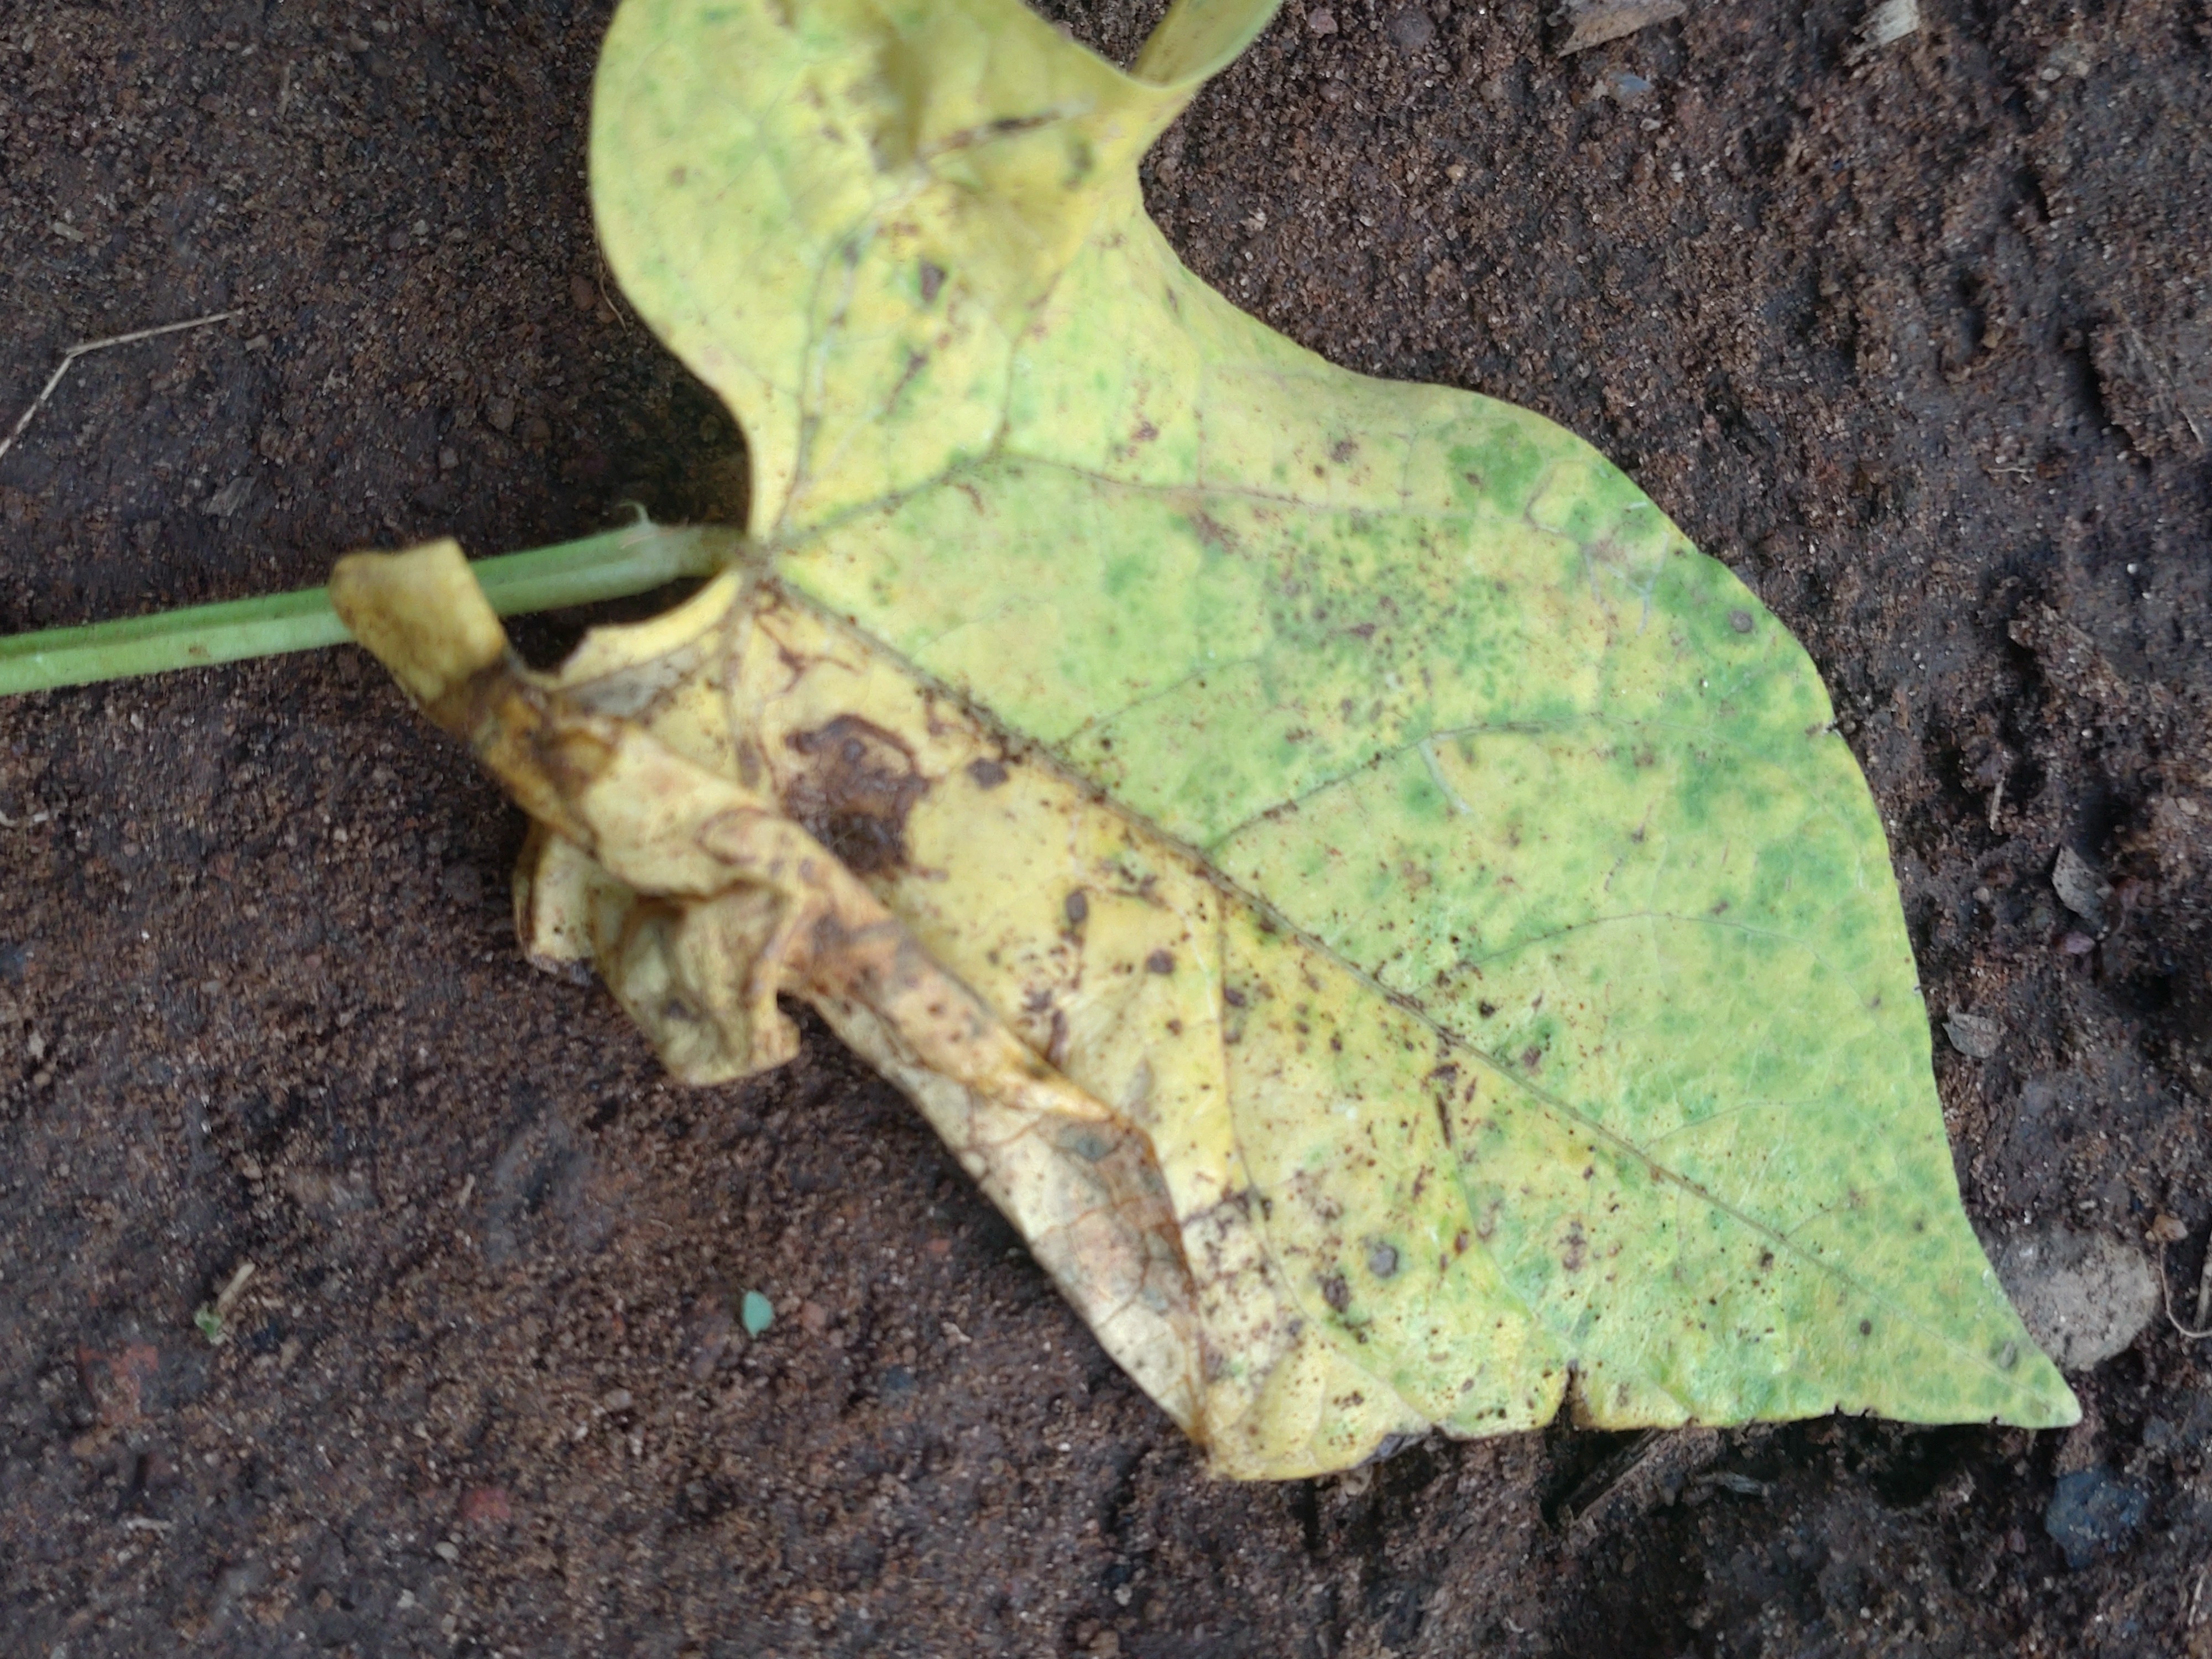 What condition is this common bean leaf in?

rust
